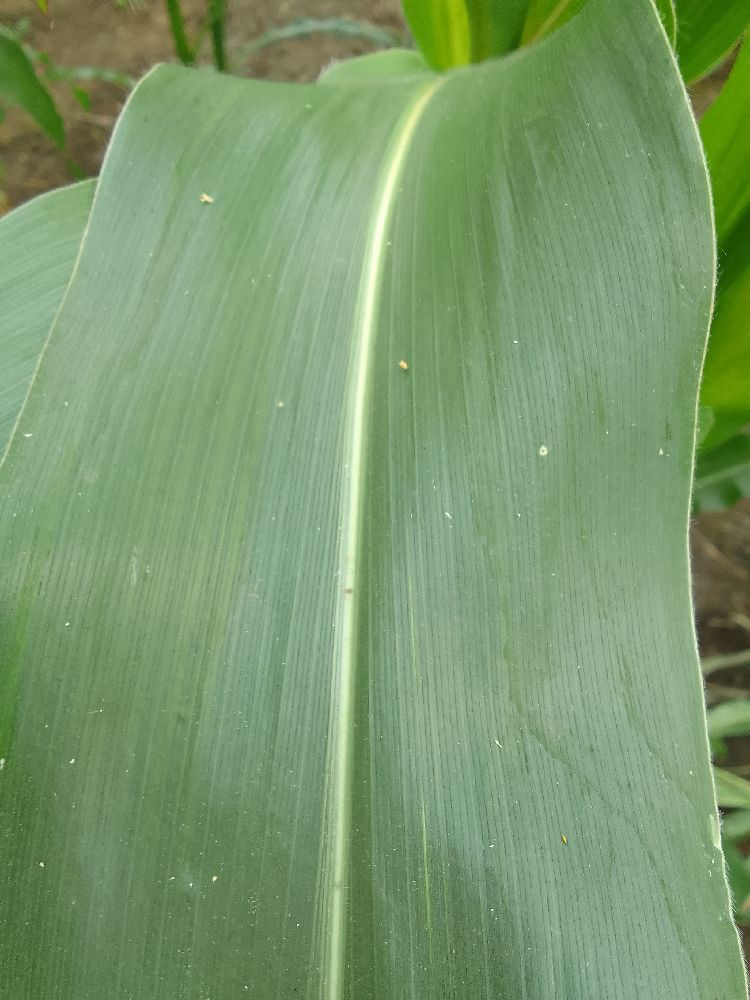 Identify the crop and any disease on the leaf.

maize, healthy
